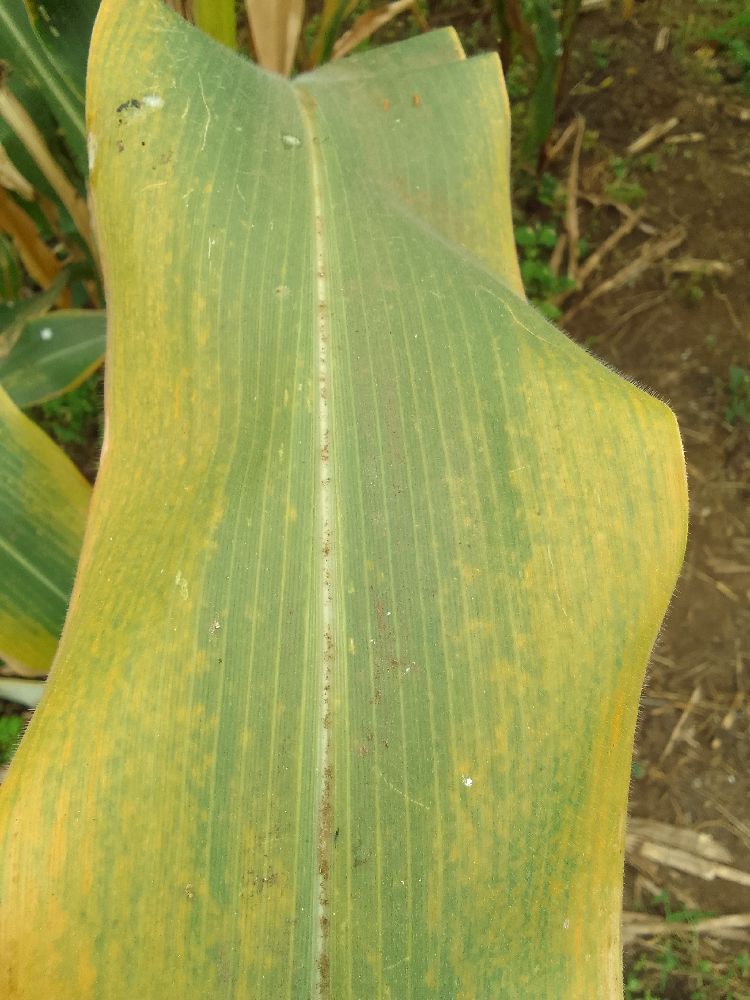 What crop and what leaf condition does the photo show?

maize, maize lethal necrosis
